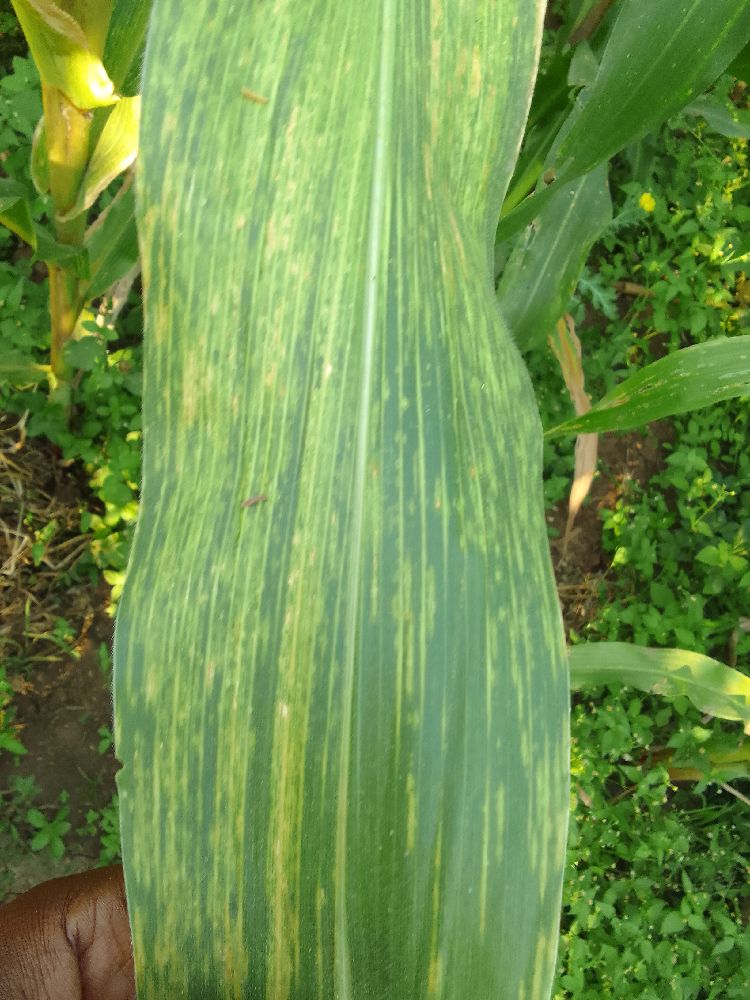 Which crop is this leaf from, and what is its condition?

maize, maize lethal necrosis
